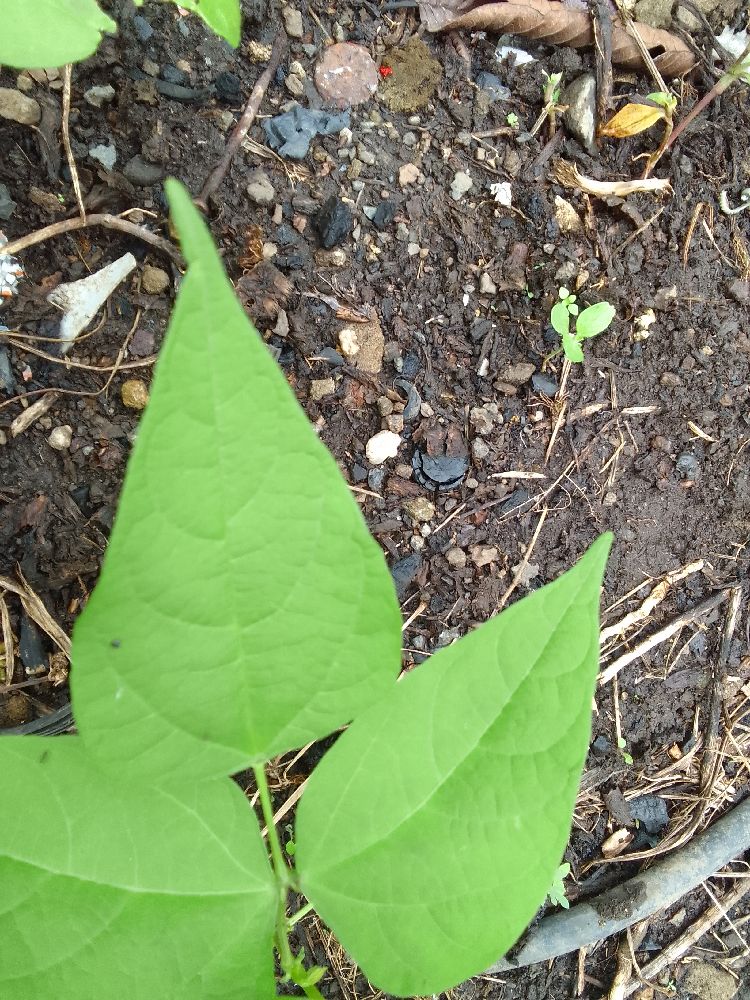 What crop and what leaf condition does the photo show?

common bean, healthy
